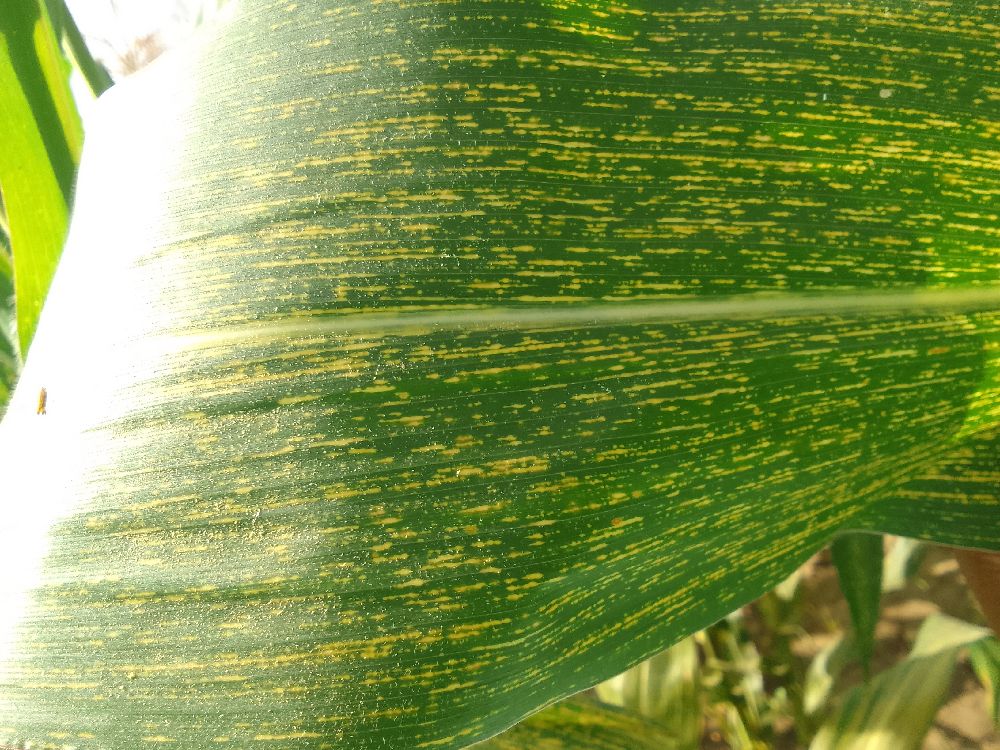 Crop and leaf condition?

maize, maize streak virus
